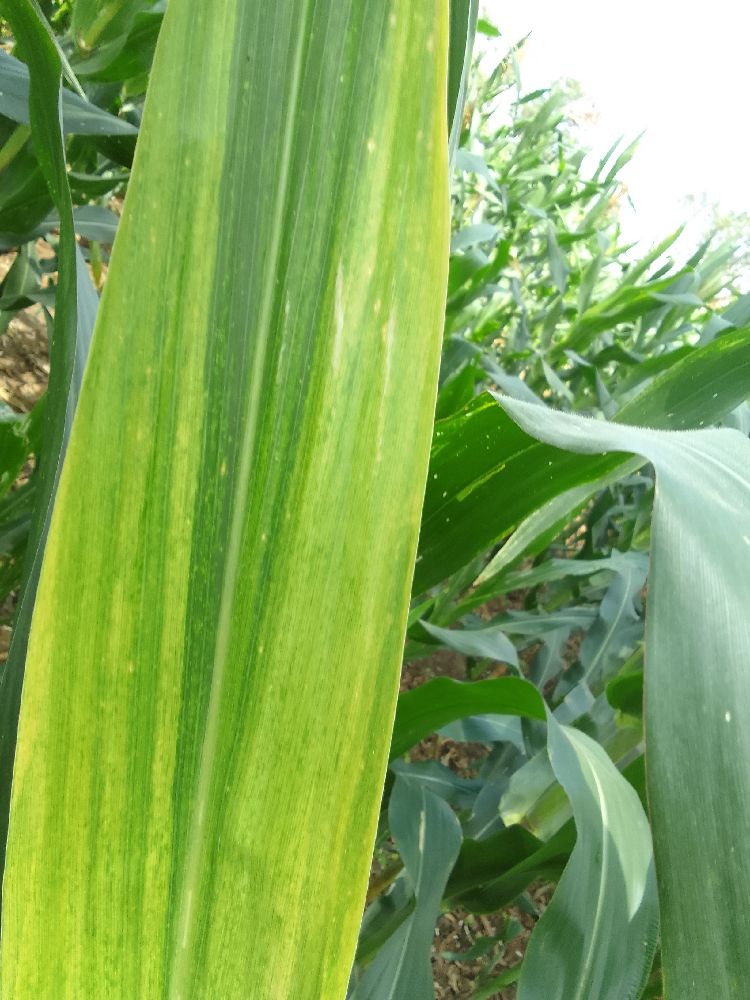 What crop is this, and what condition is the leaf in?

maize, maize lethal necrosis
